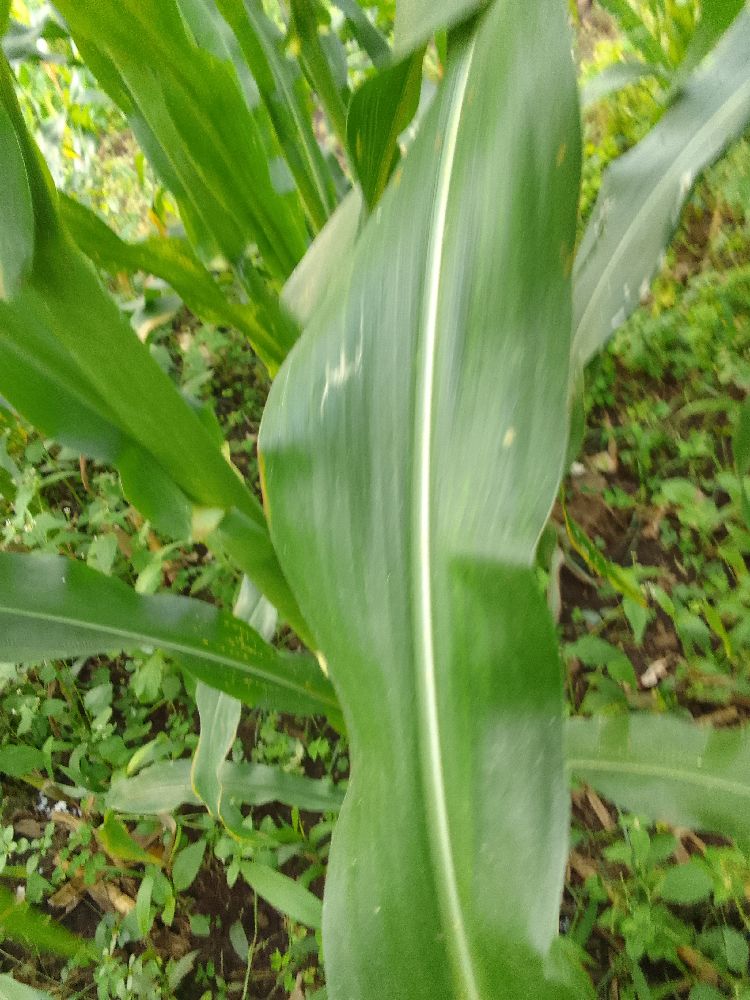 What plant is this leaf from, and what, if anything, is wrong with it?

maize, healthy
